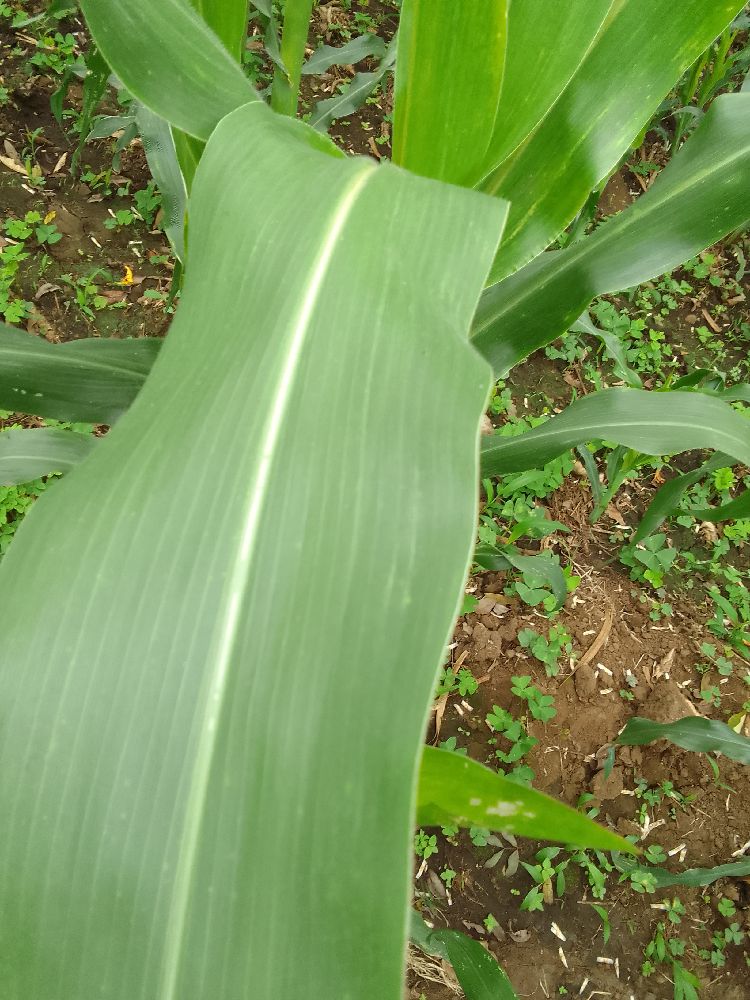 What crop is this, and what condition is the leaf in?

maize, healthy
